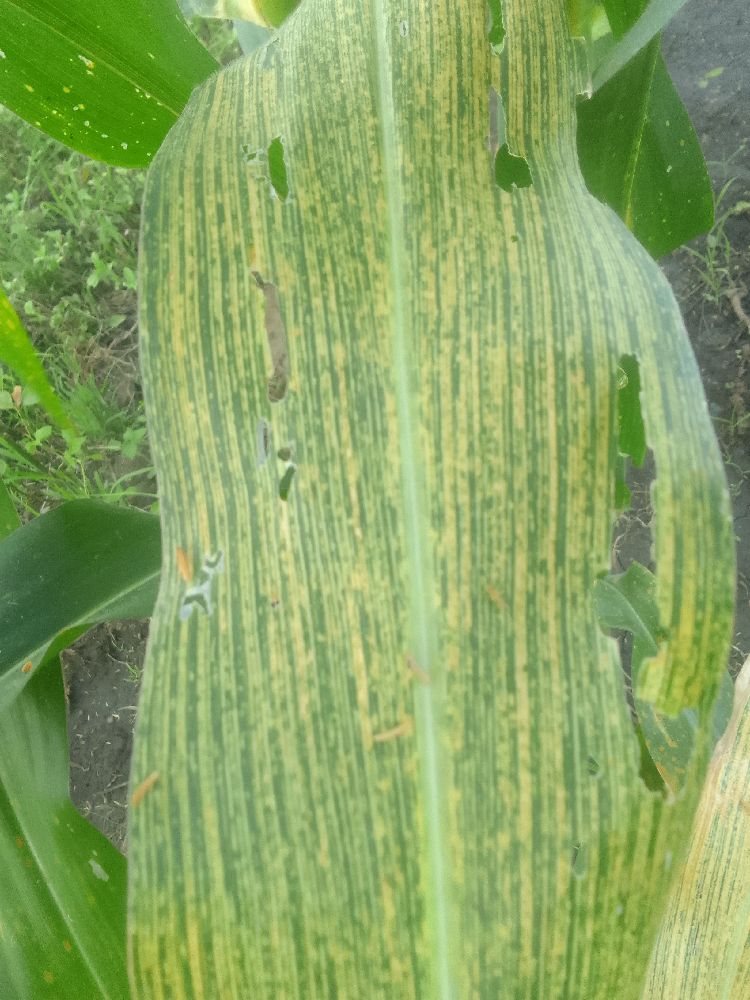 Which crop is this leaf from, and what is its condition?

maize, maize streak virus
